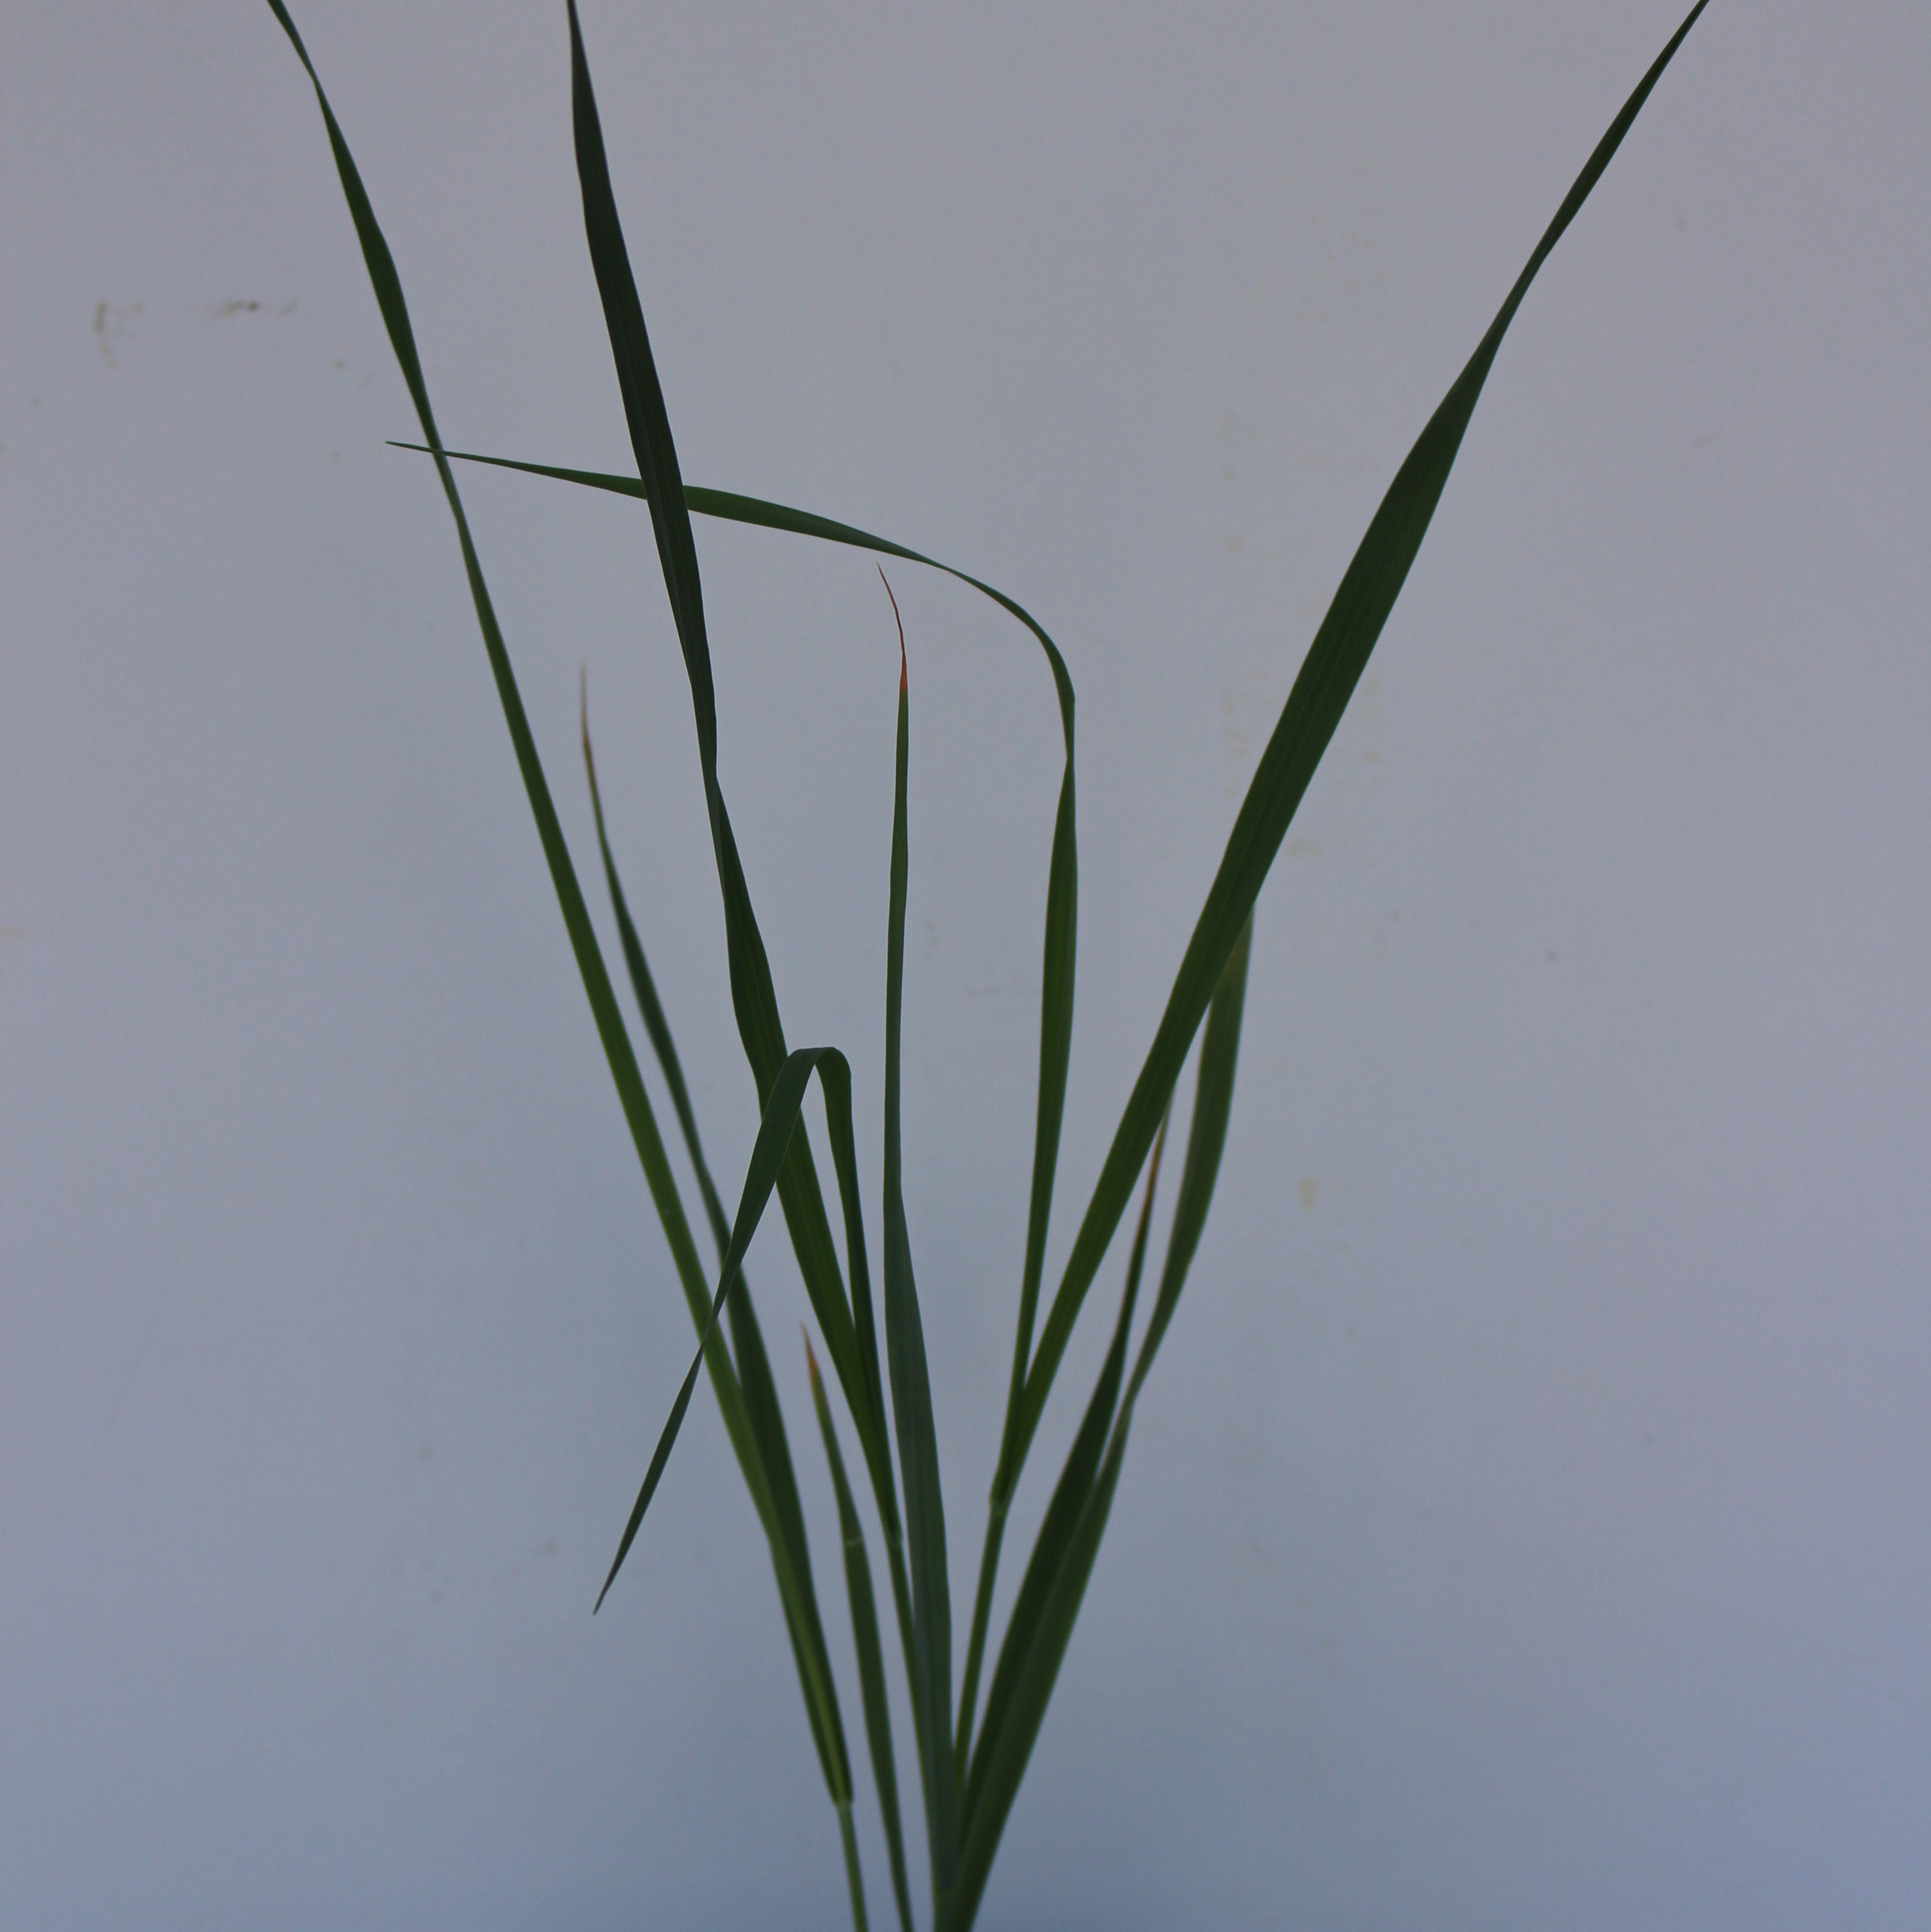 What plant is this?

Avena sterilis
